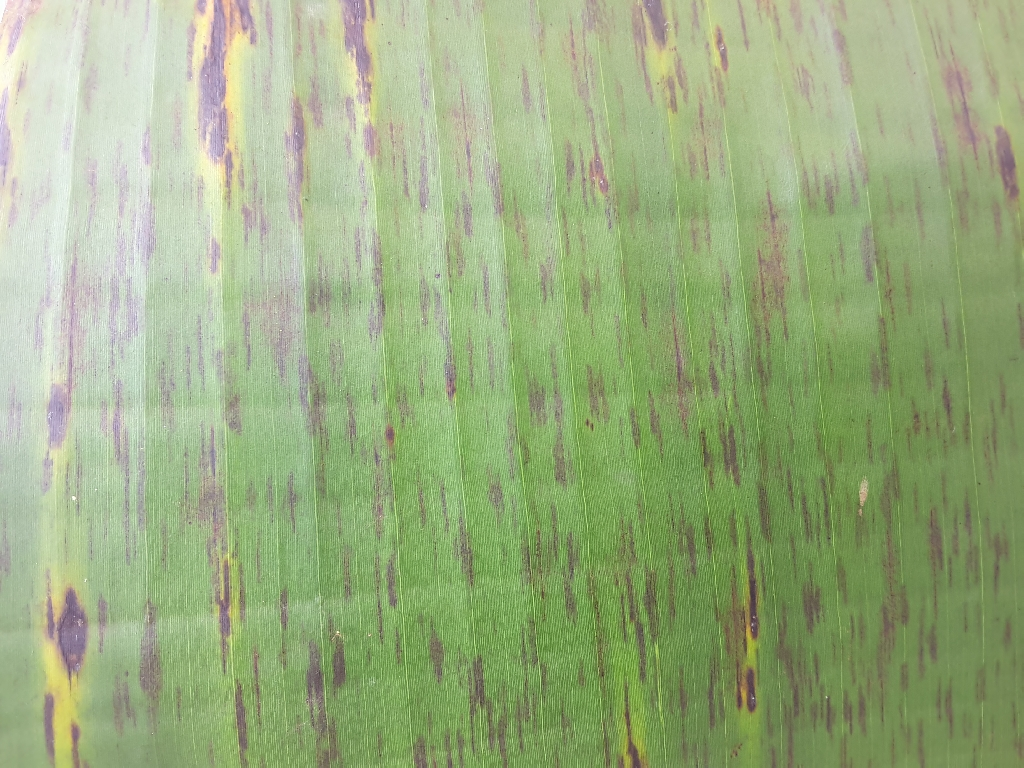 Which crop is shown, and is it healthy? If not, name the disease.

banana, black sigatoka
